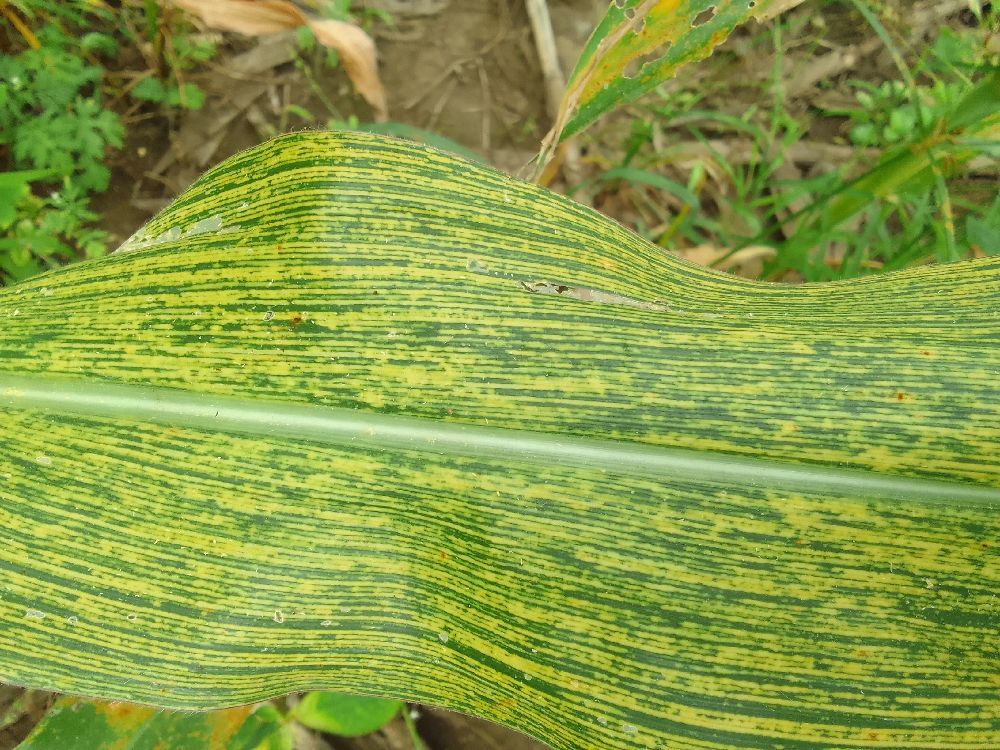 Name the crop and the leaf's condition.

maize, maize streak virus
